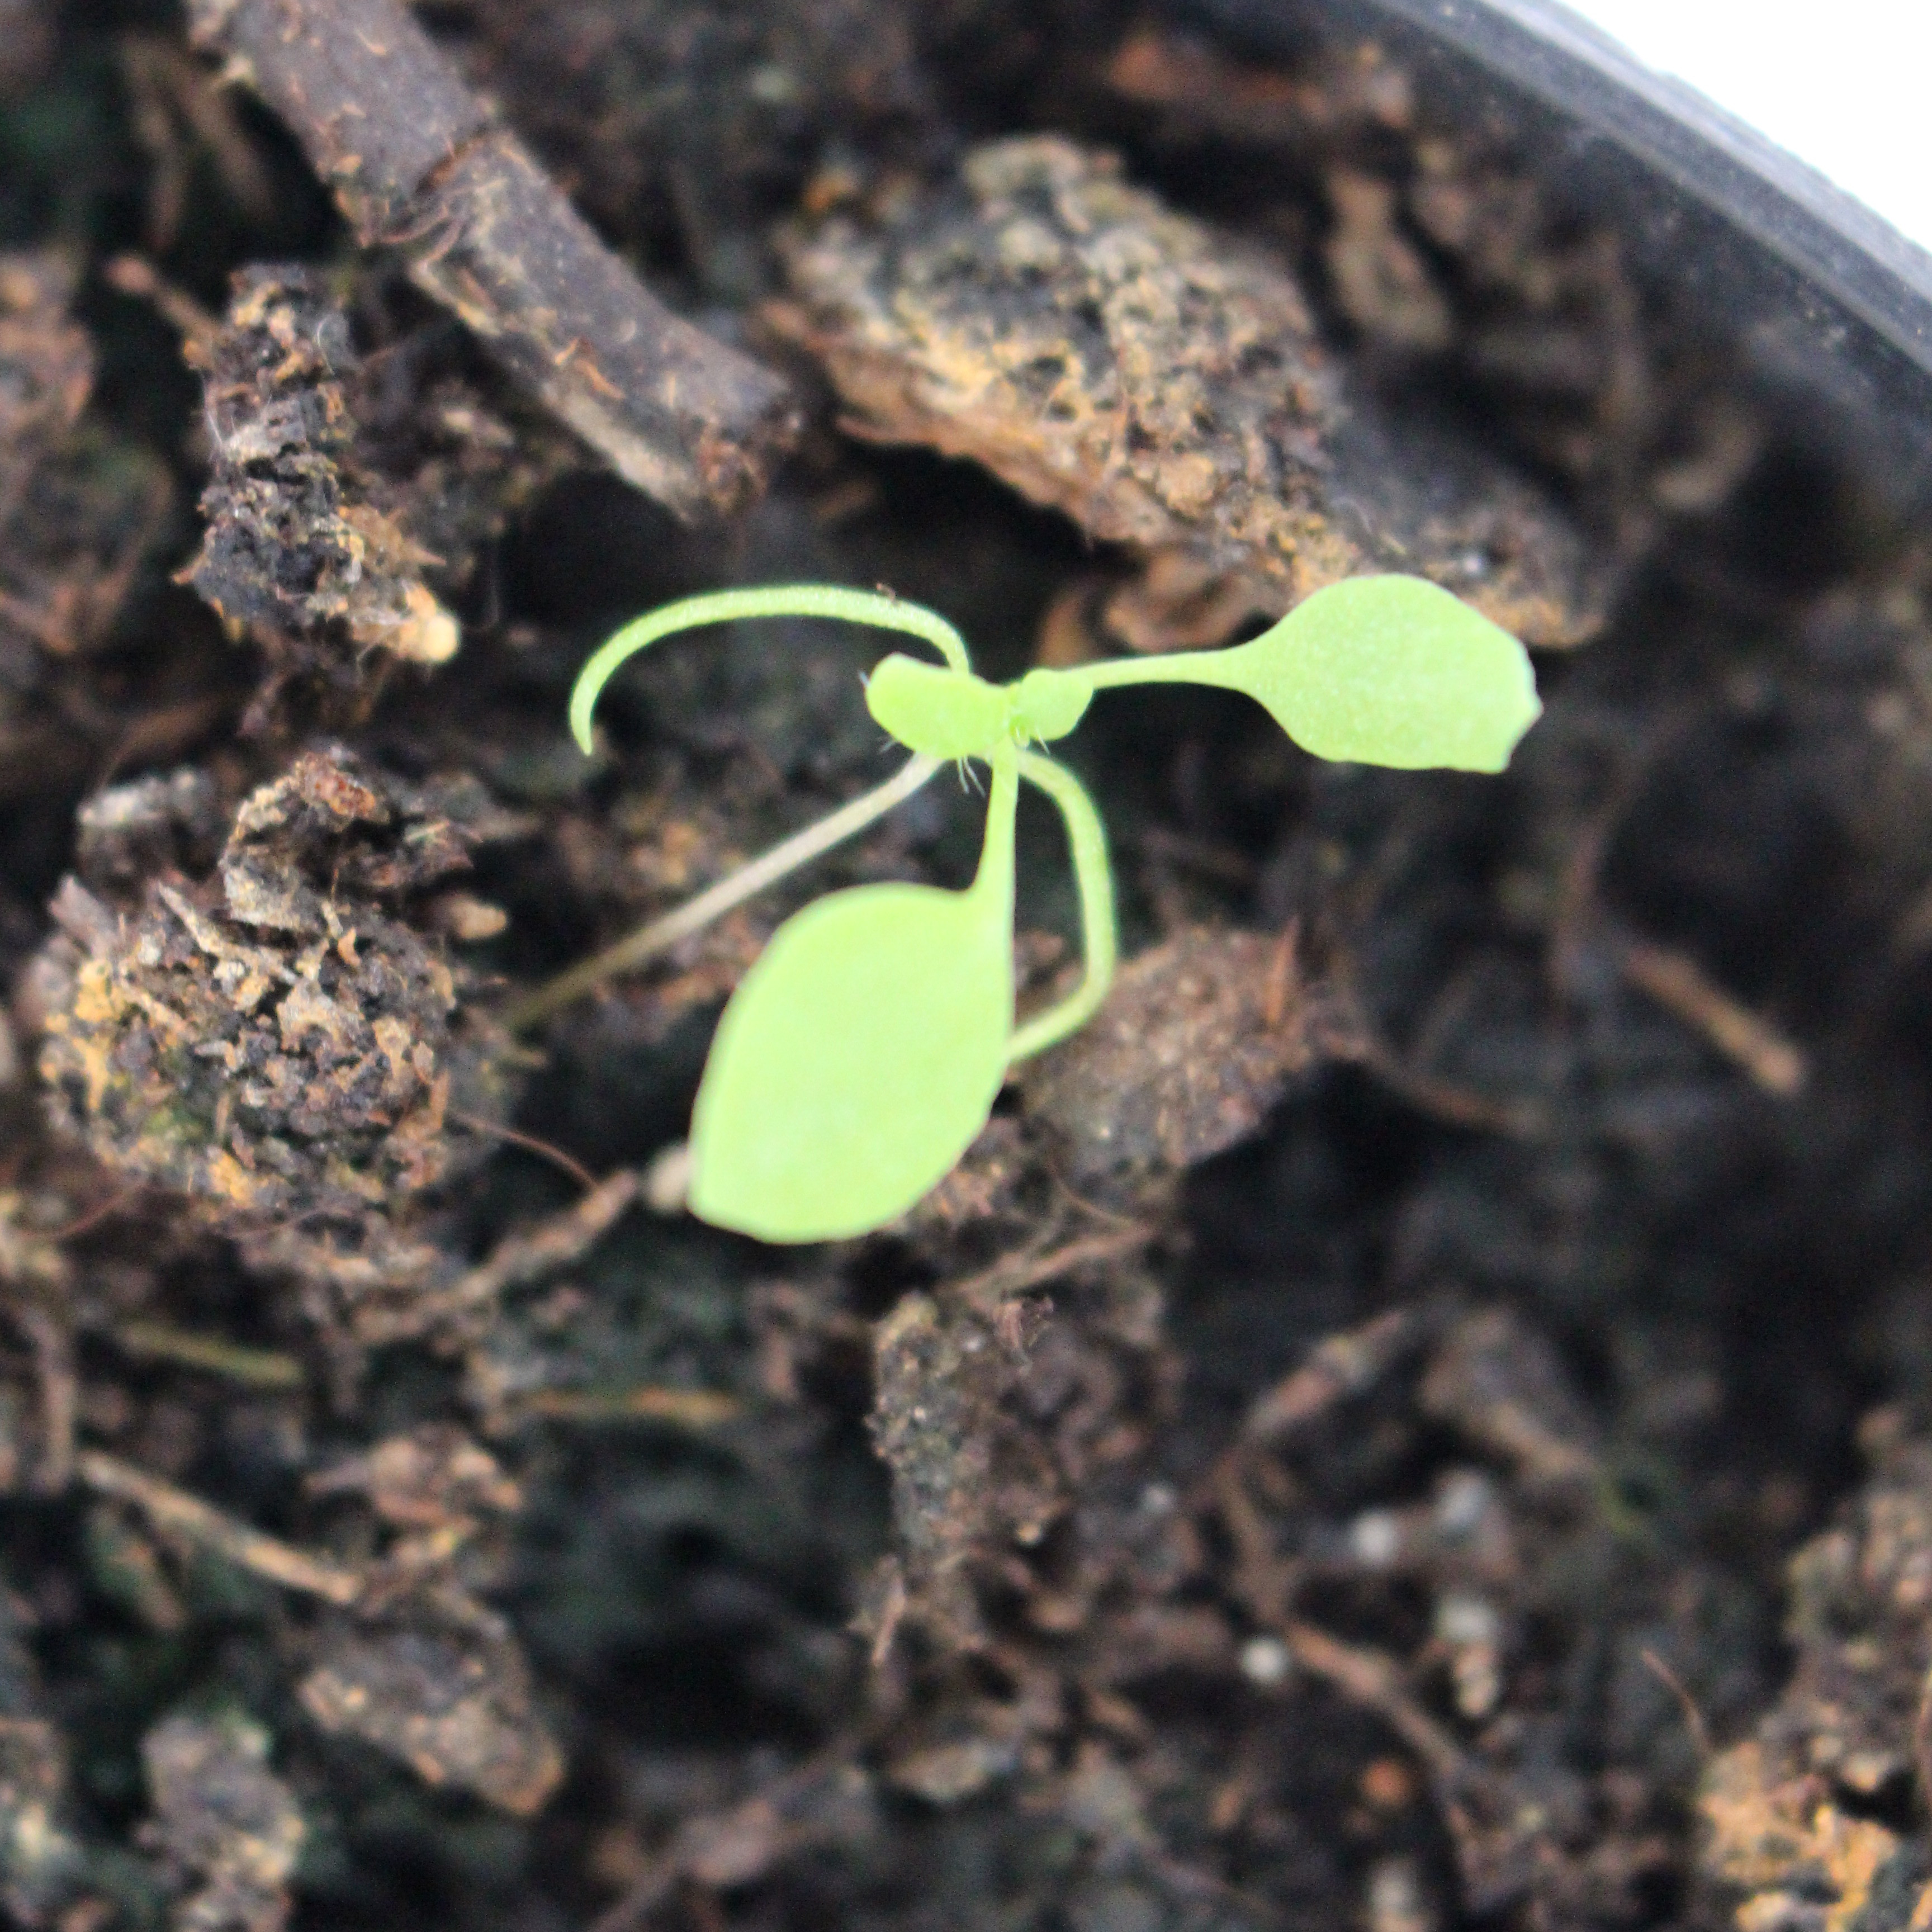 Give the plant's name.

Papaver rhoeas
